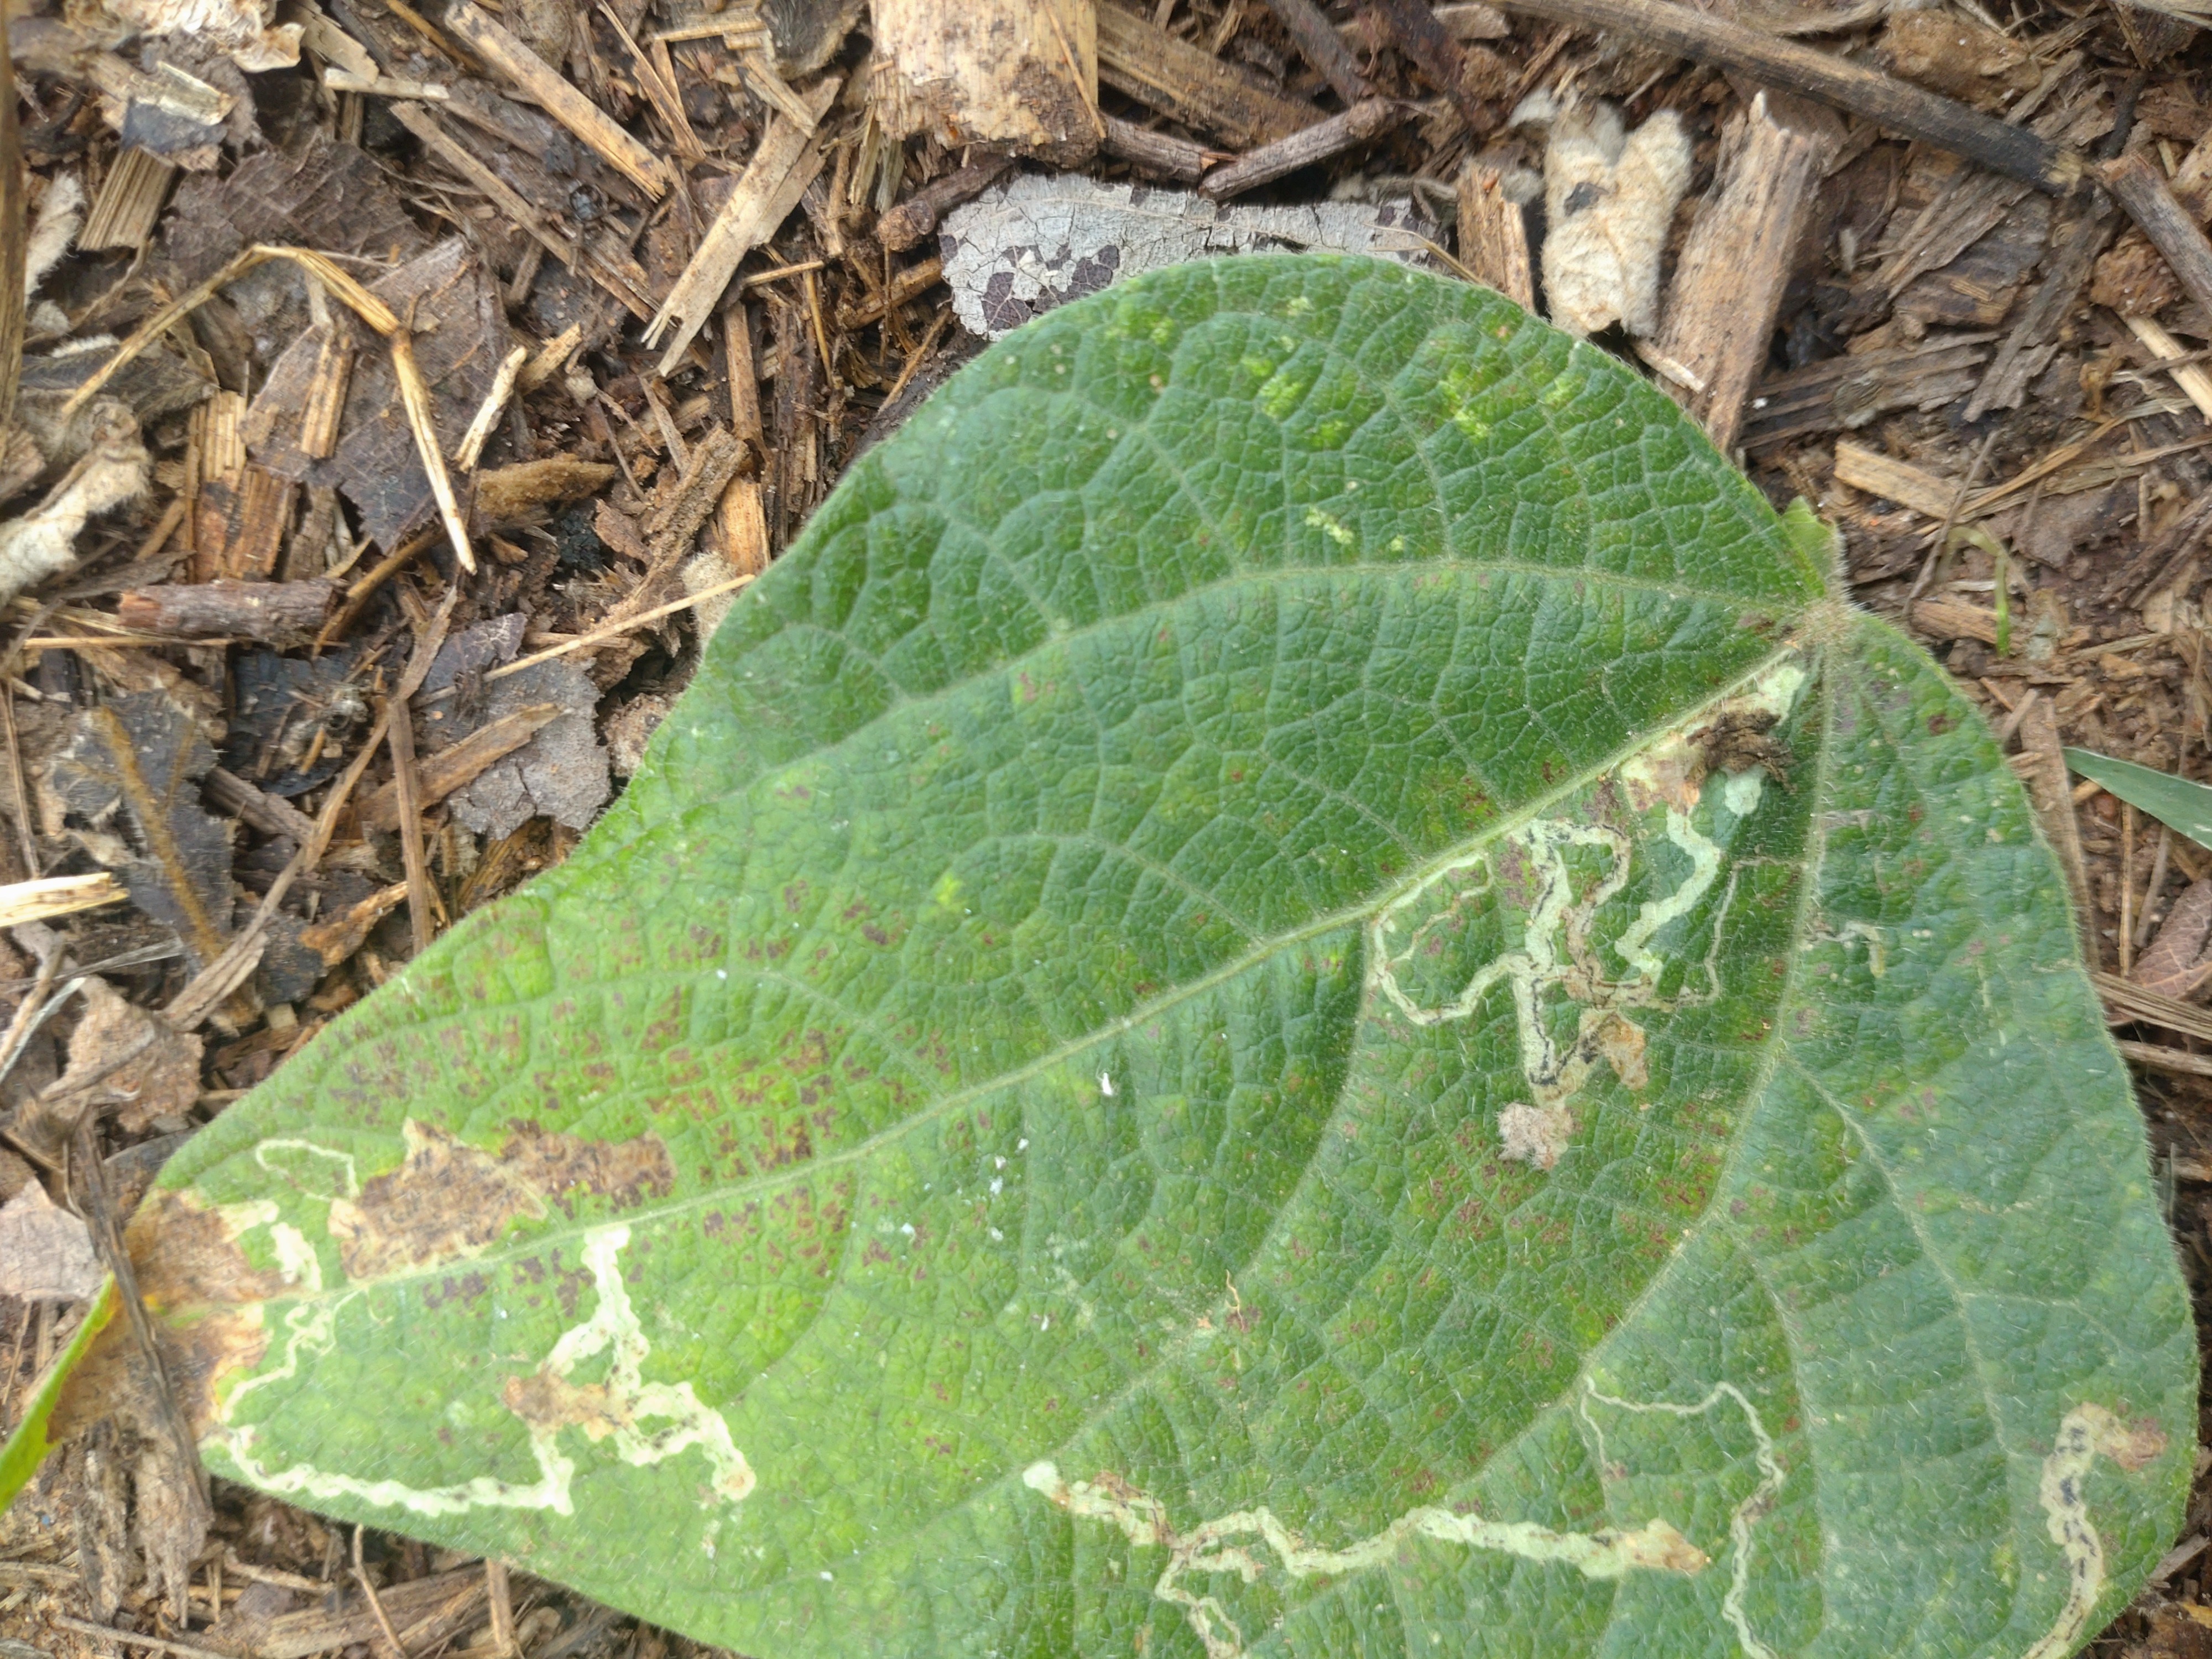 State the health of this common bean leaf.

anthracnose
